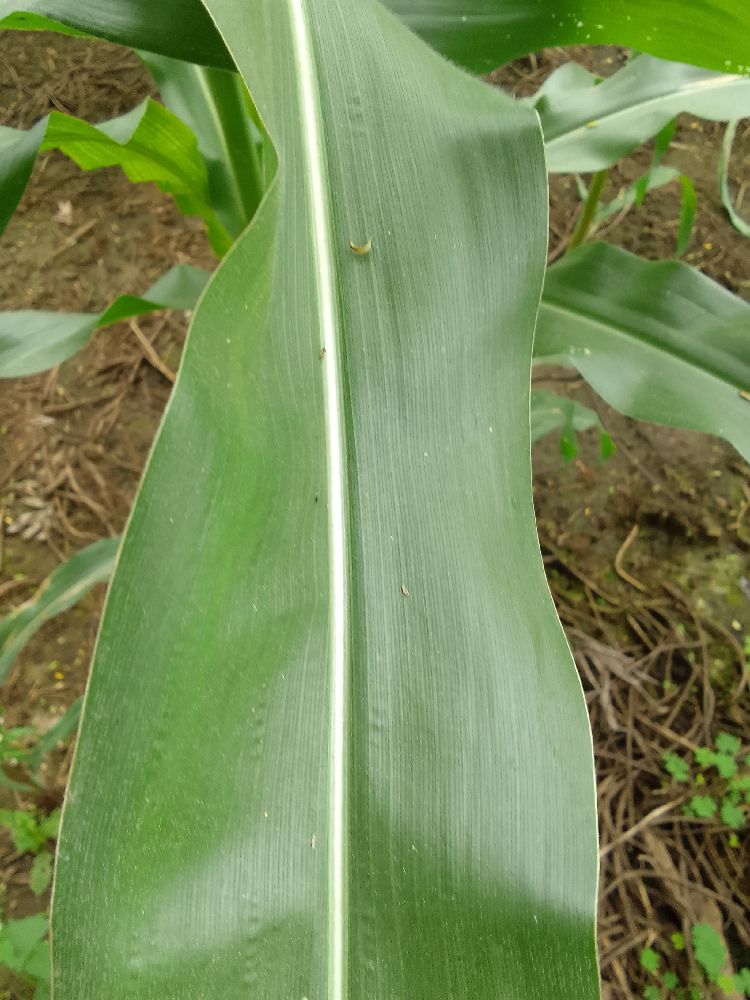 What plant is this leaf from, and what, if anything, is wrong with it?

maize, healthy
